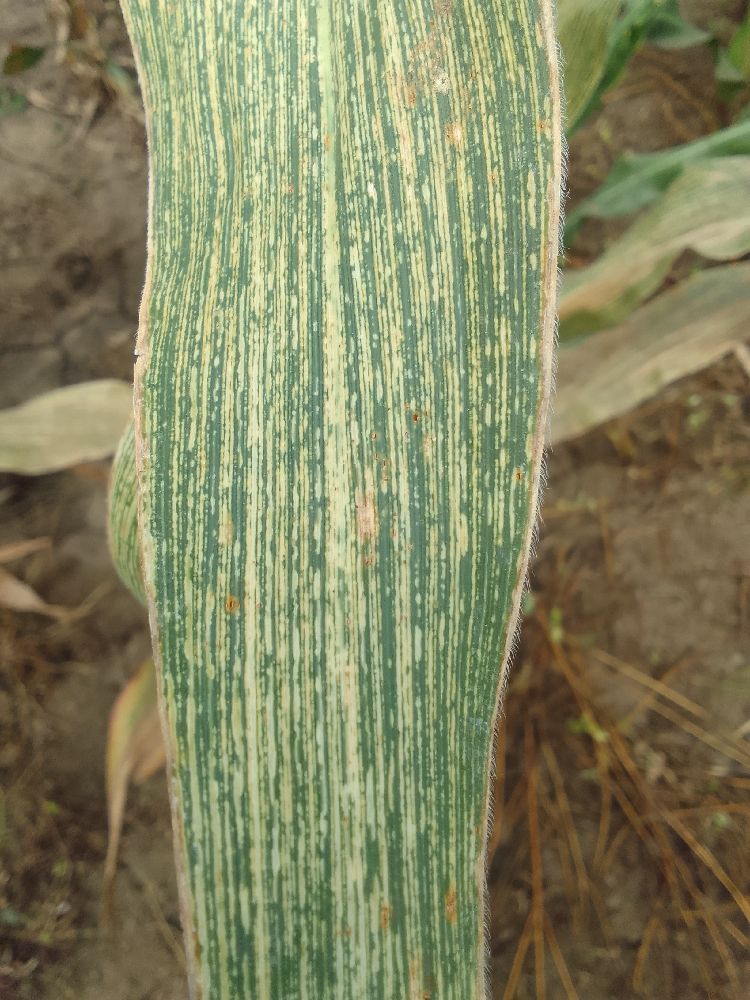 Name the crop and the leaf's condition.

maize, maize streak virus
